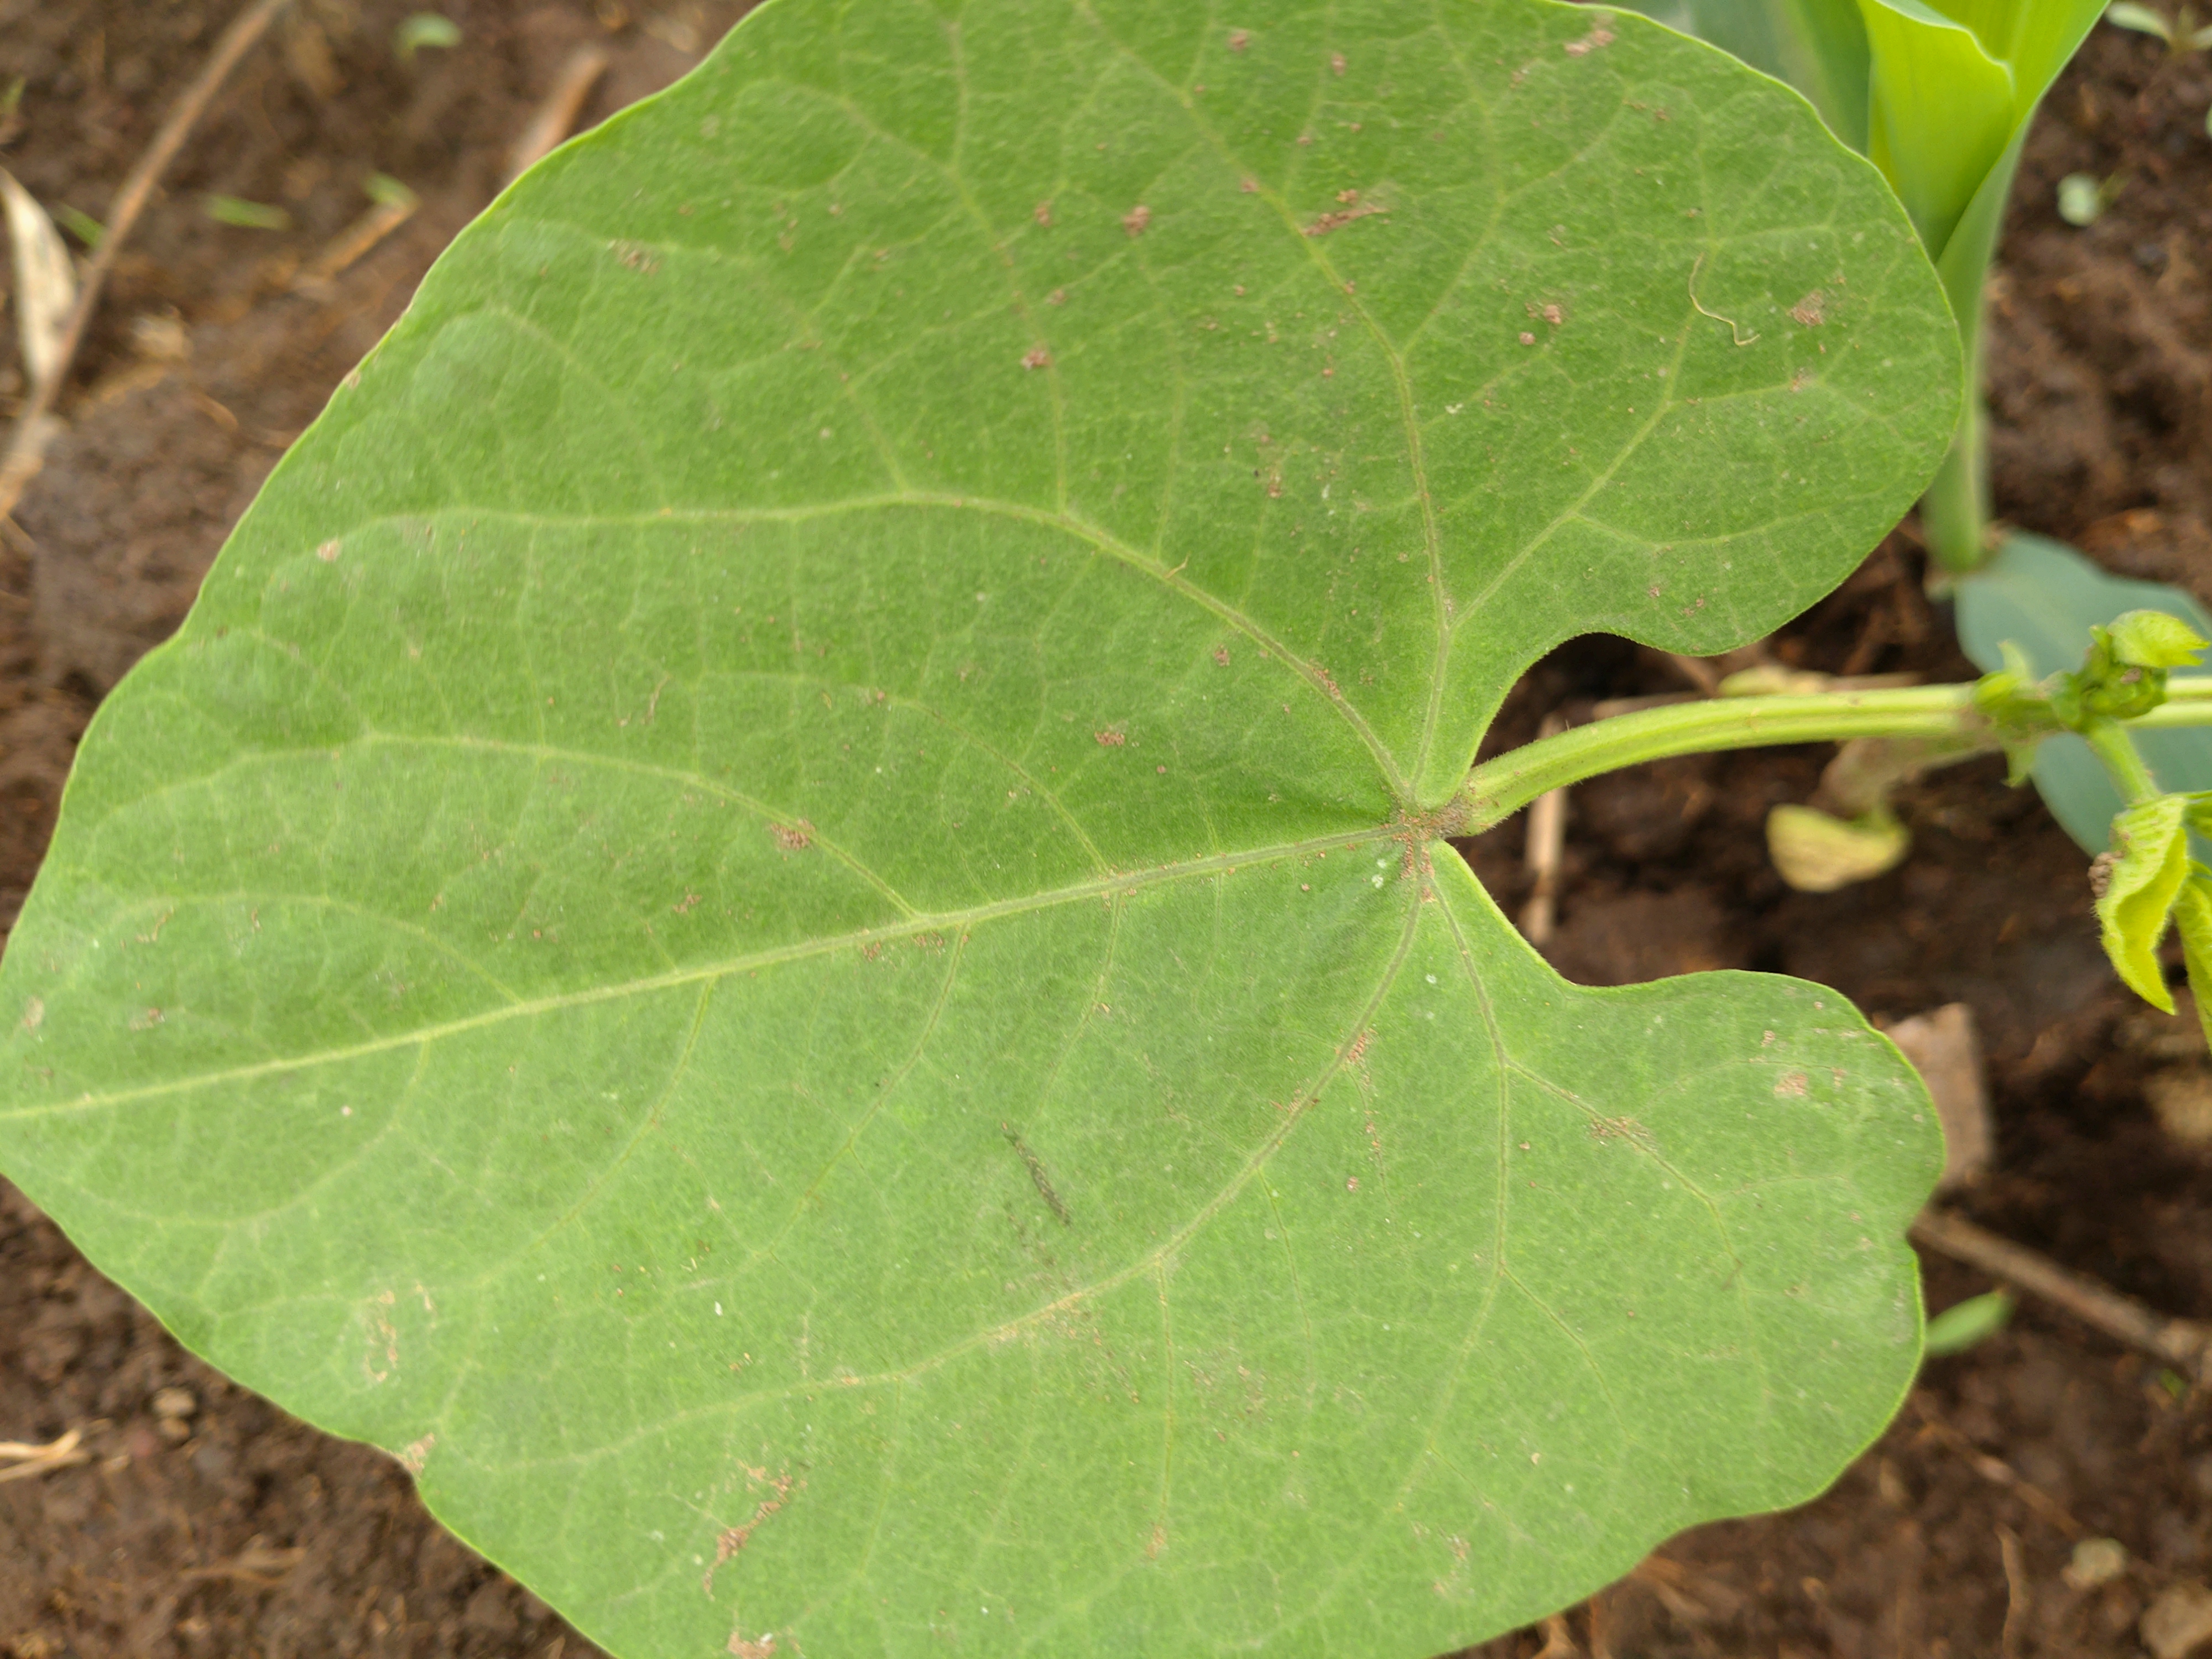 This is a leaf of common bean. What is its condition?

healthy
